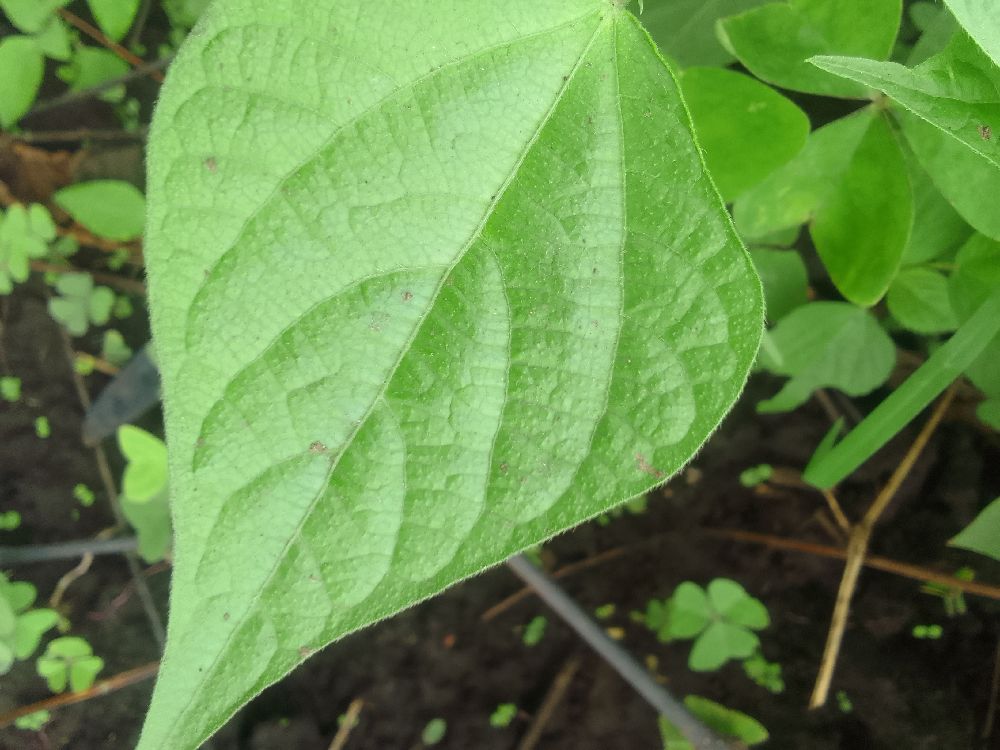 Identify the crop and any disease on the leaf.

common bean, healthy
